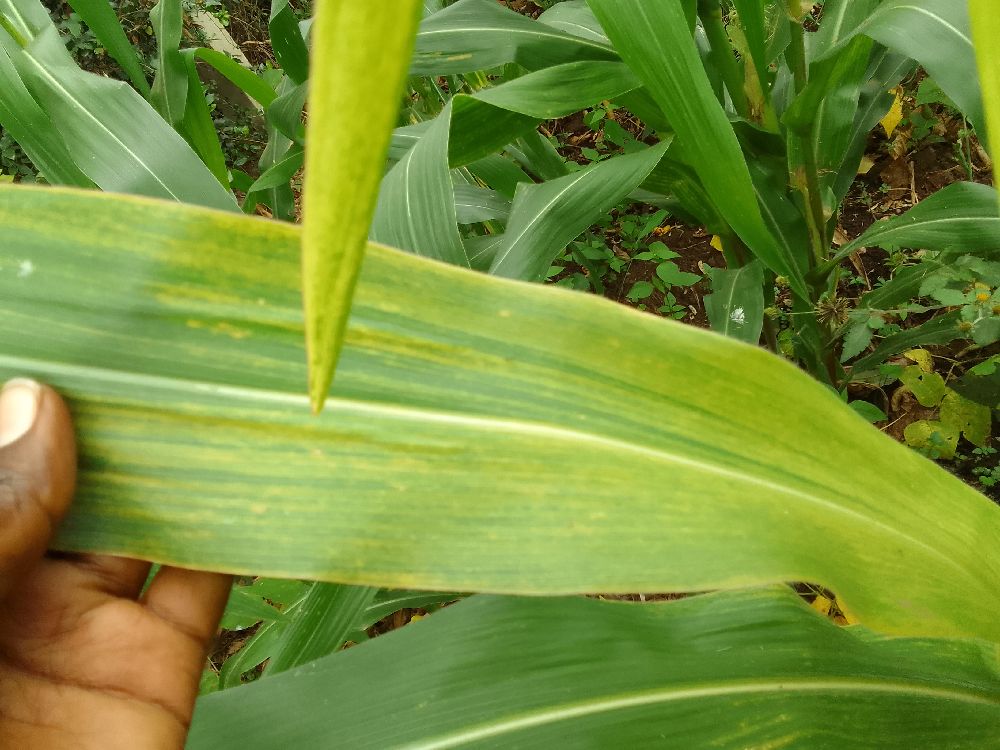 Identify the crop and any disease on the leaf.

maize, maize lethal necrosis
